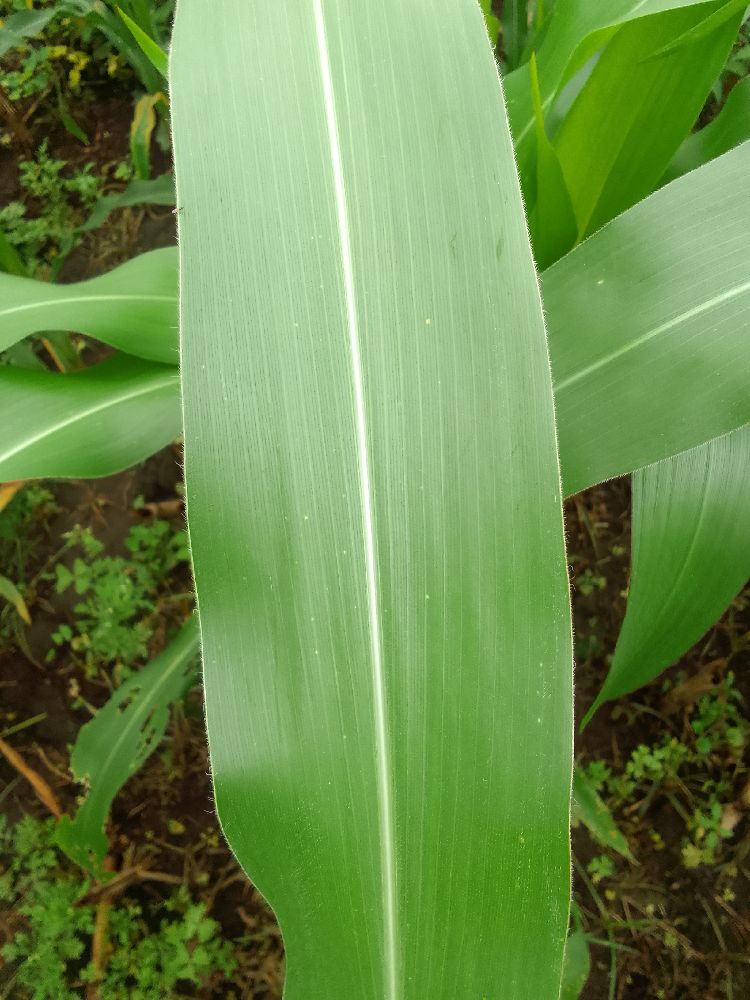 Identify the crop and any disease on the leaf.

maize, healthy
